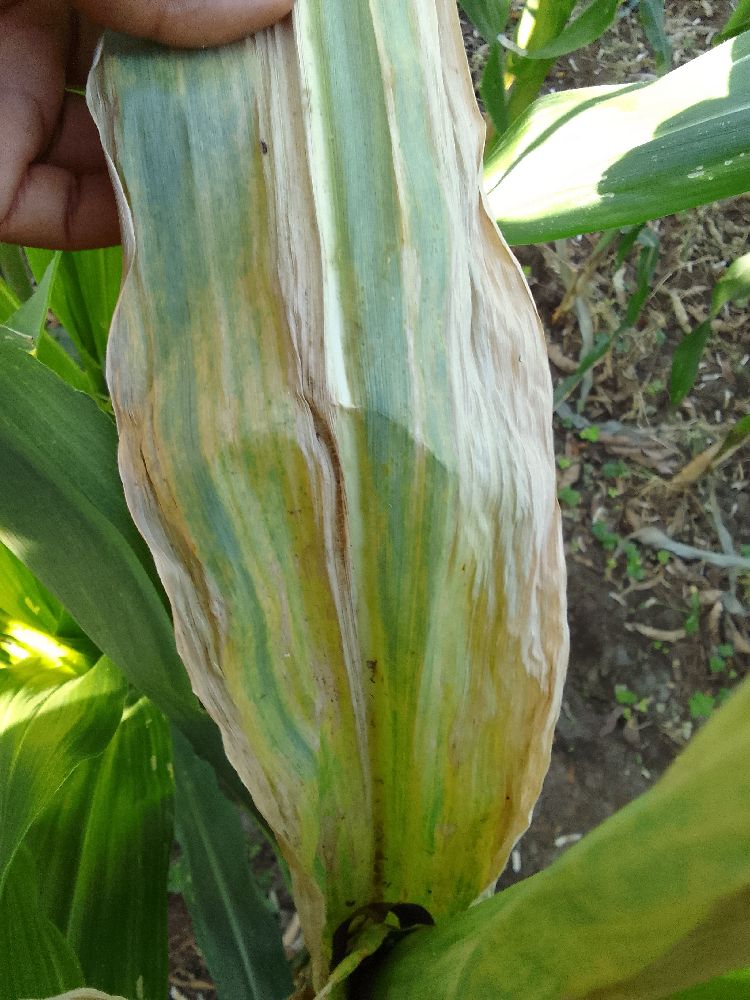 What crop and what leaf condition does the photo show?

maize, maize lethal necrosis
